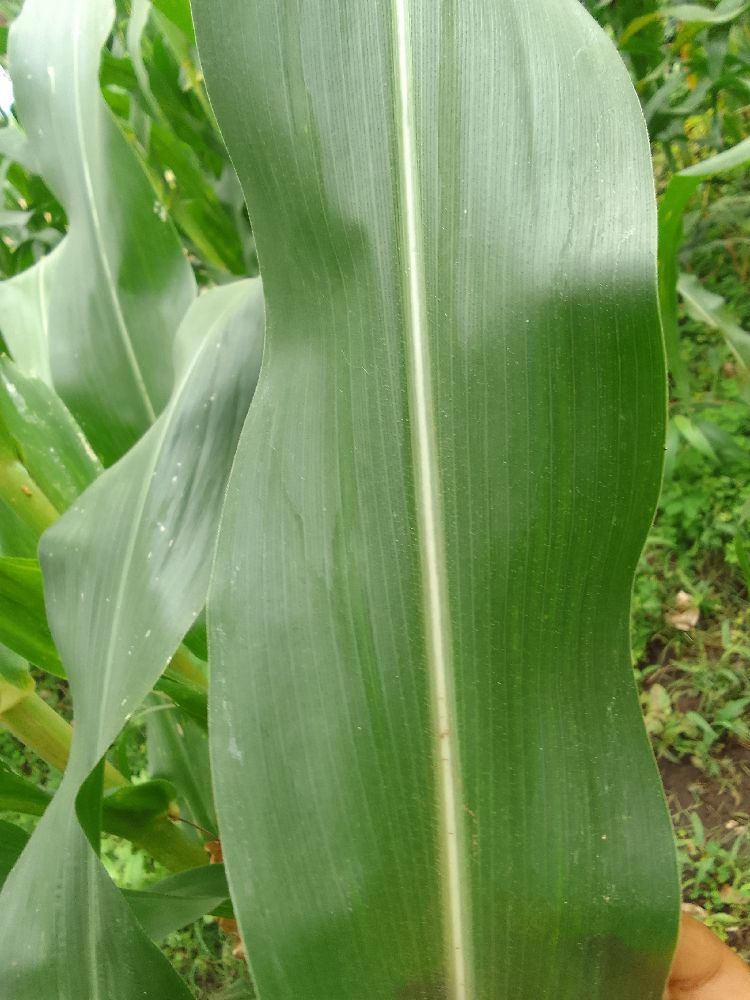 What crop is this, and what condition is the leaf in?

maize, healthy
